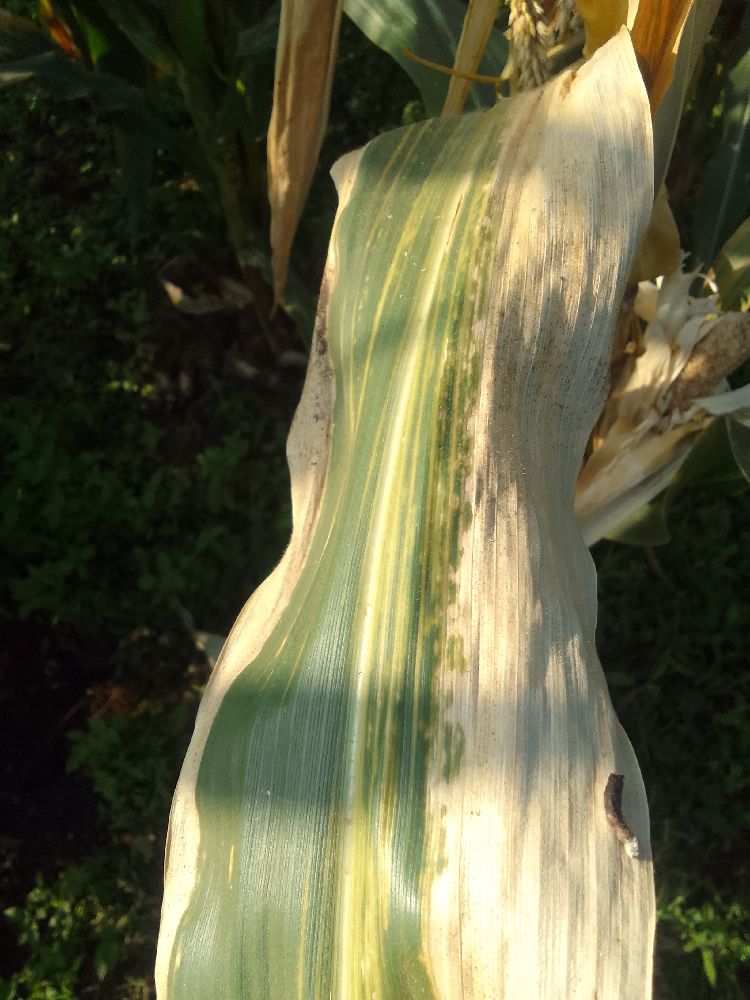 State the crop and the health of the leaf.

maize, maize lethal necrosis
